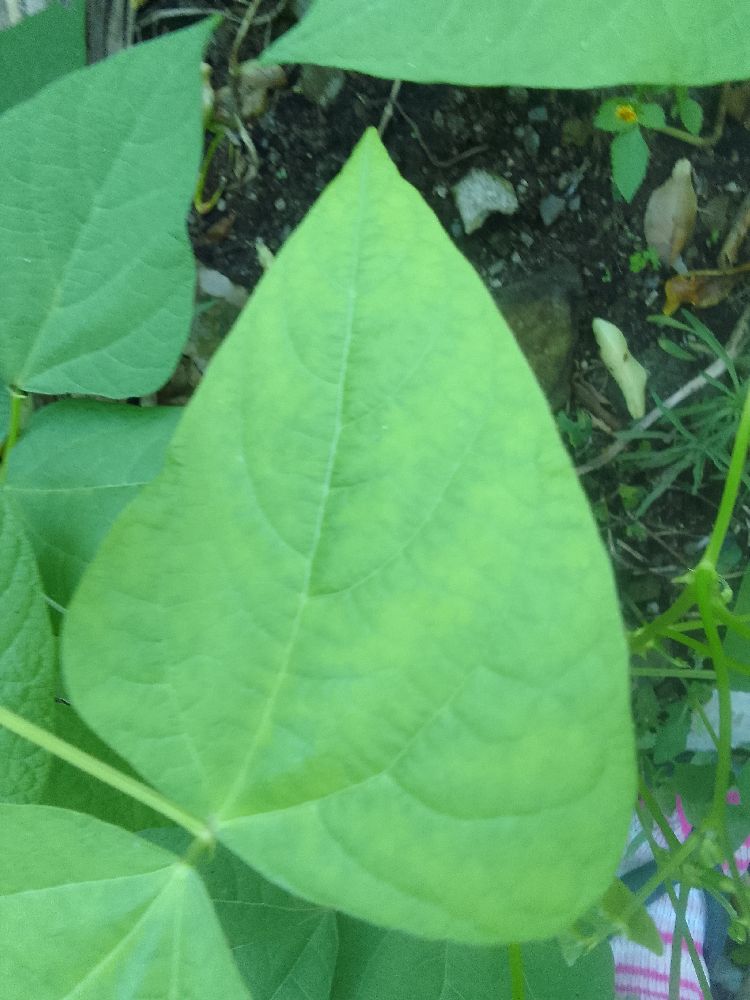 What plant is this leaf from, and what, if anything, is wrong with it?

common bean, healthy
